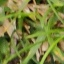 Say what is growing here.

grass
